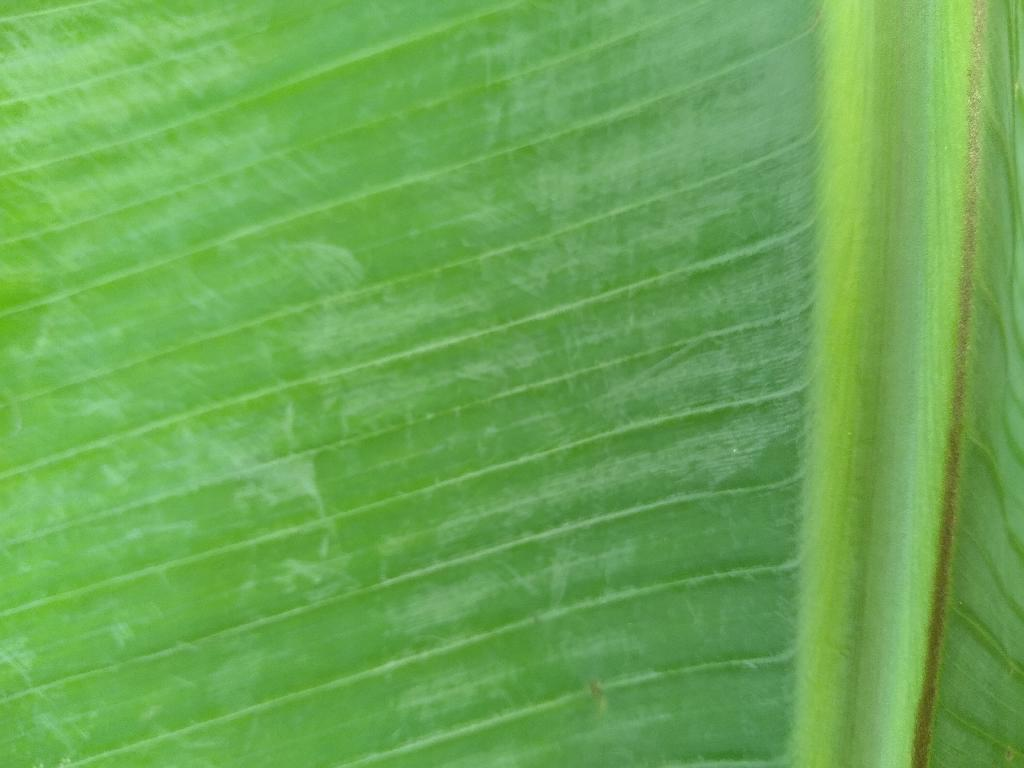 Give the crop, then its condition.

banana, healthy
